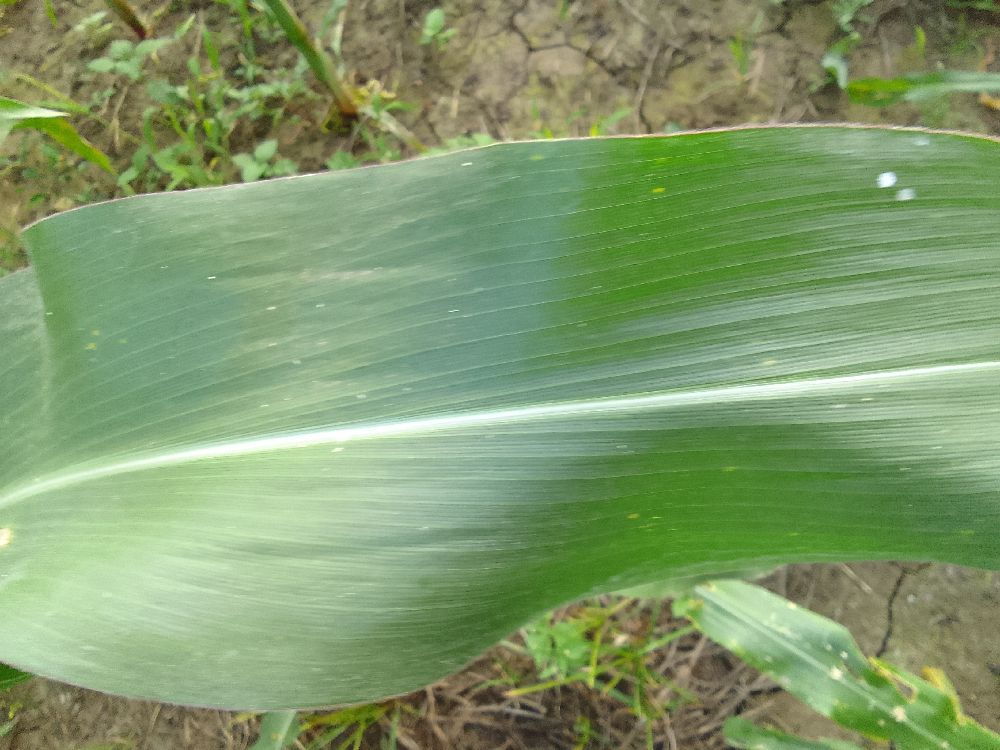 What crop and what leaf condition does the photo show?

maize, healthy
